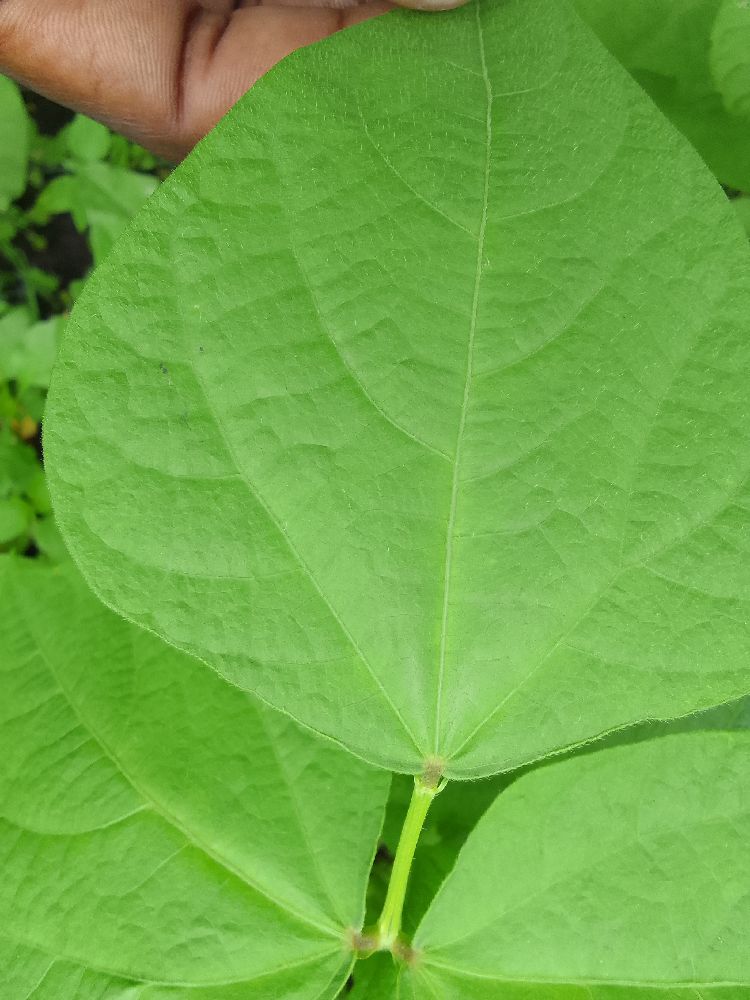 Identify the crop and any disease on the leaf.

common bean, healthy
